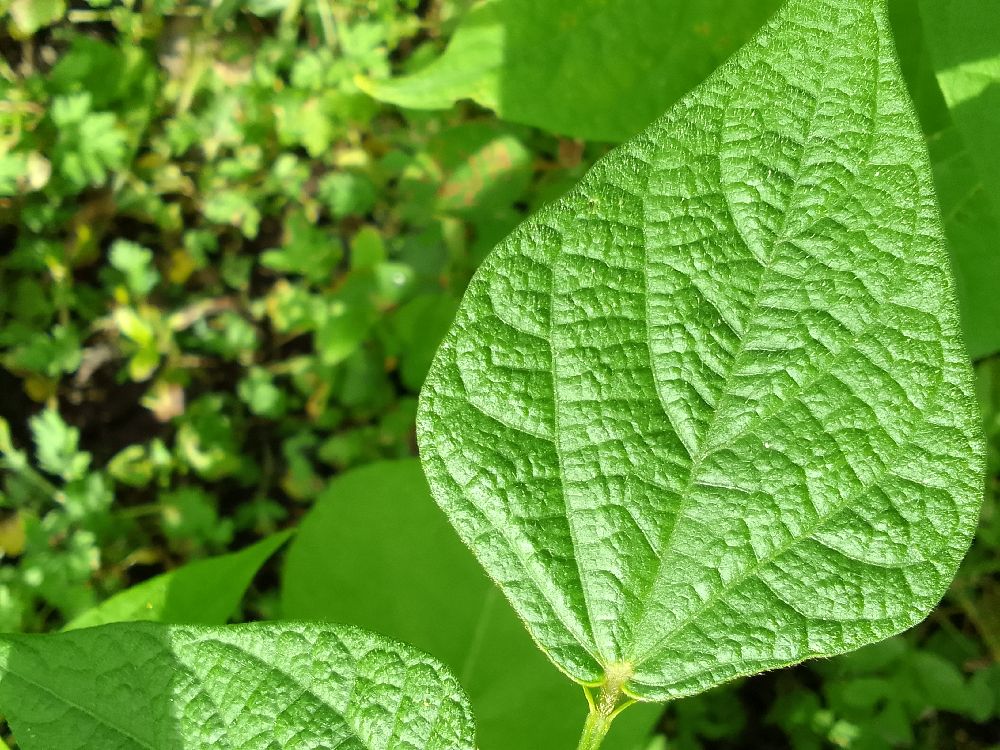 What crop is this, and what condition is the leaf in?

common bean, healthy
